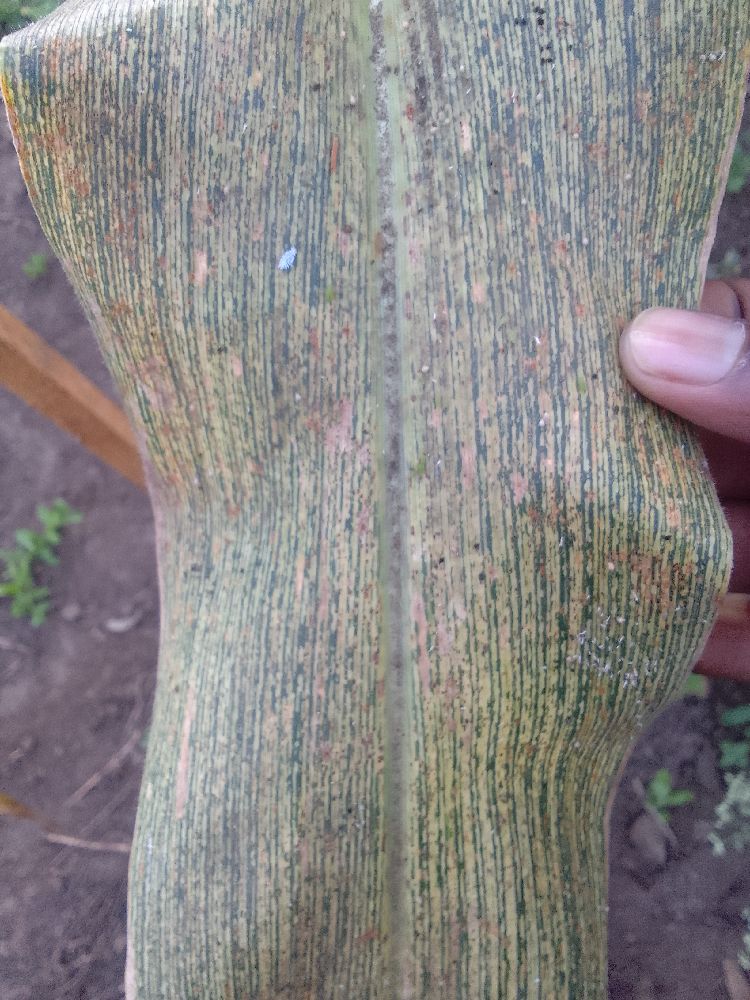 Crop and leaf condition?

maize, maize streak virus
